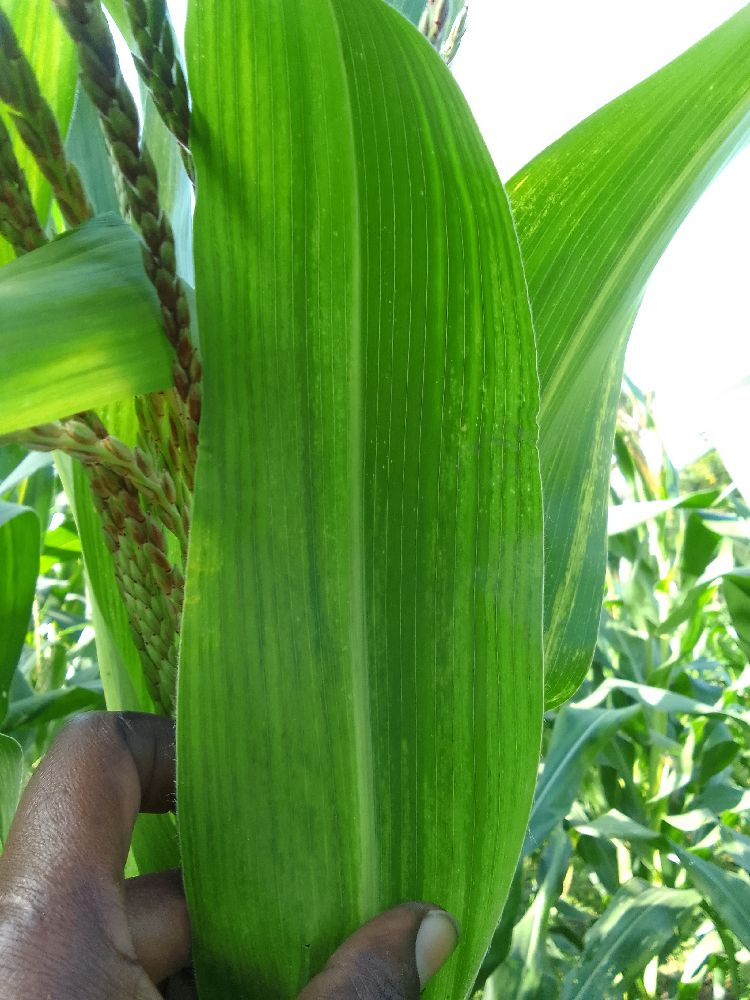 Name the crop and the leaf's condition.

maize, maize lethal necrosis
